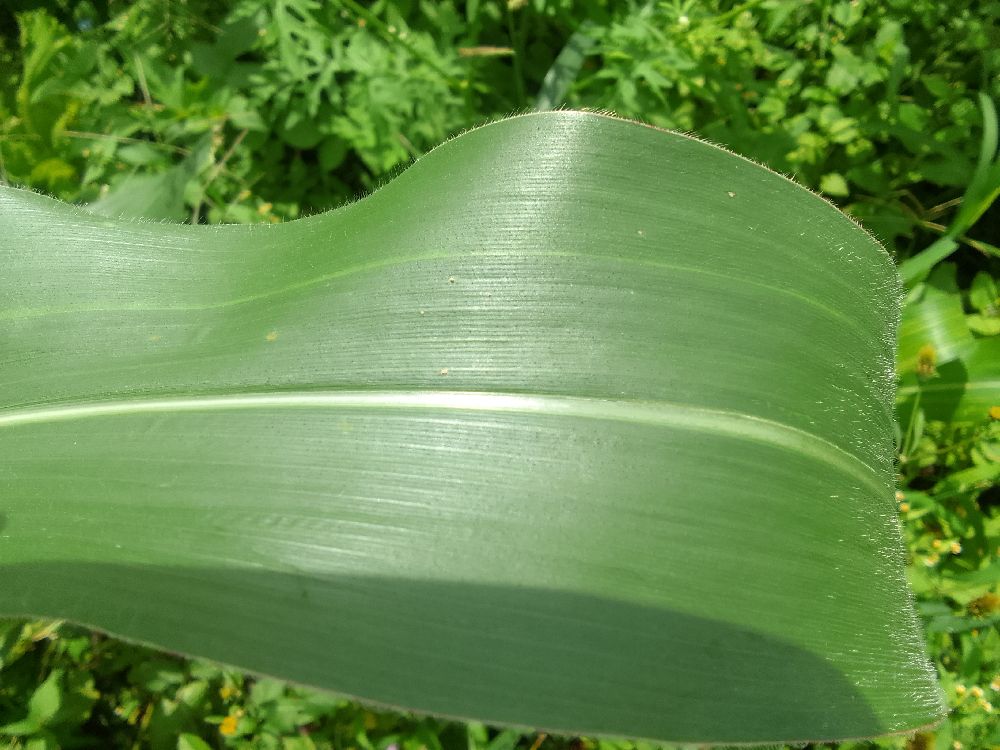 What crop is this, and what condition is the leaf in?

maize, healthy
